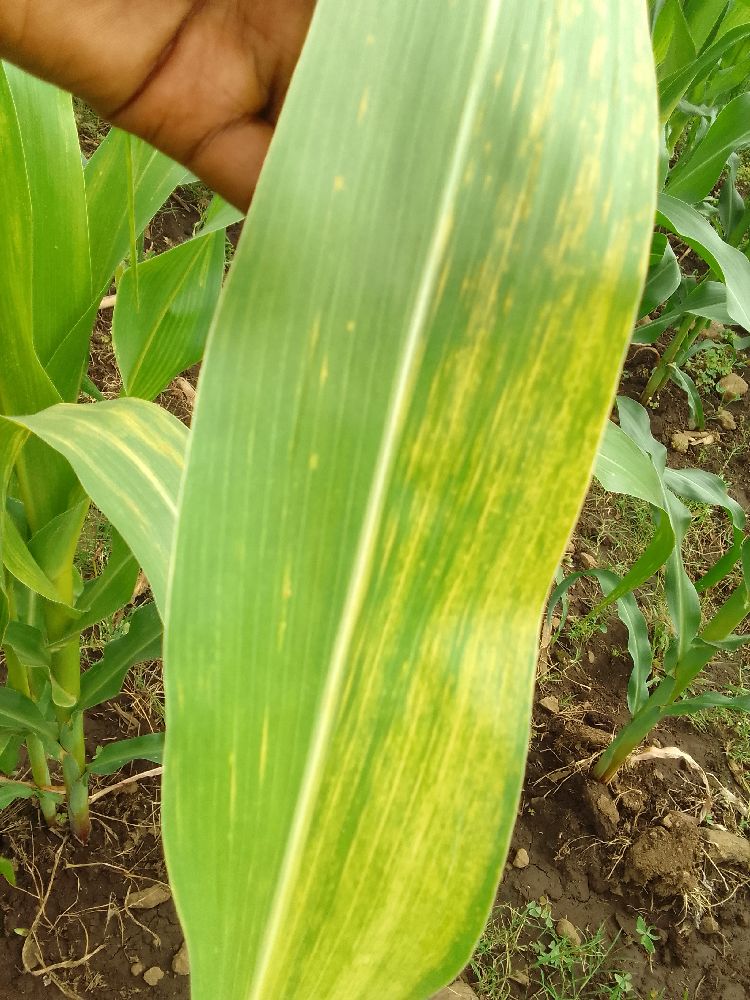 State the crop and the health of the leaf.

maize, maize lethal necrosis
